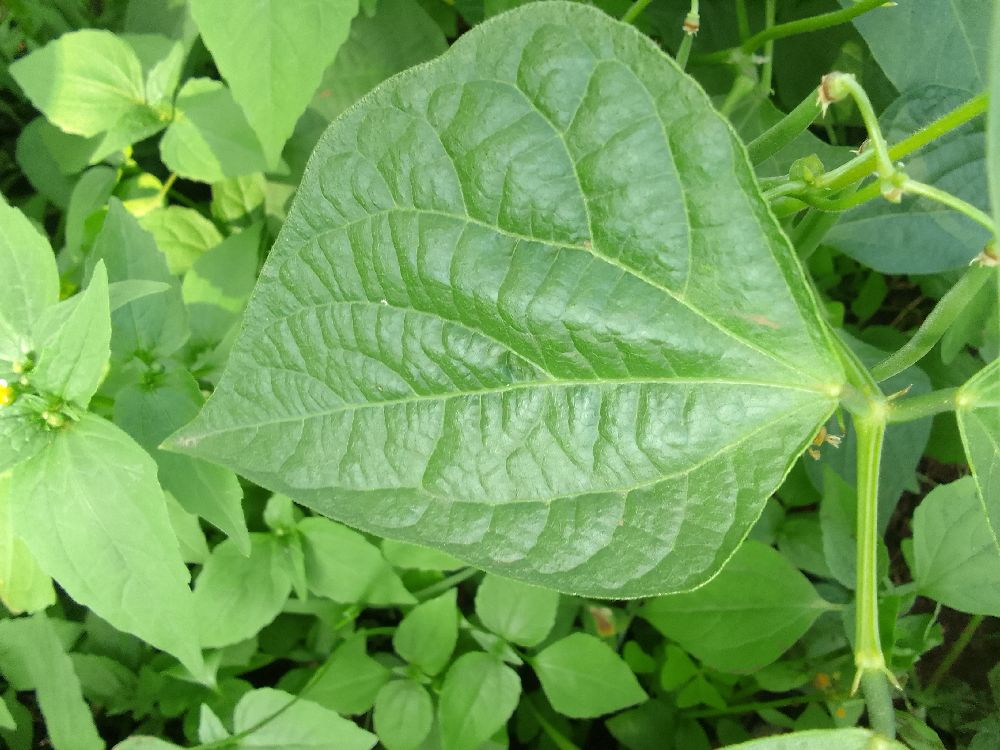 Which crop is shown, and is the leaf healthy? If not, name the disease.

common bean, healthy
